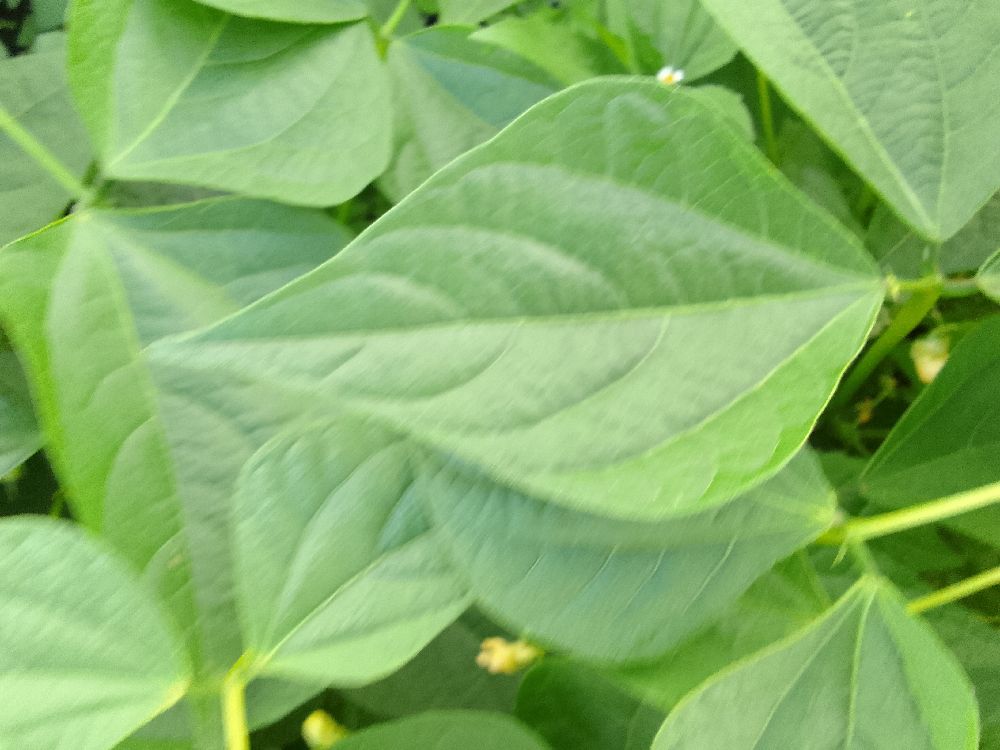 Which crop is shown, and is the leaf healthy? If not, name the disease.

common bean, healthy
